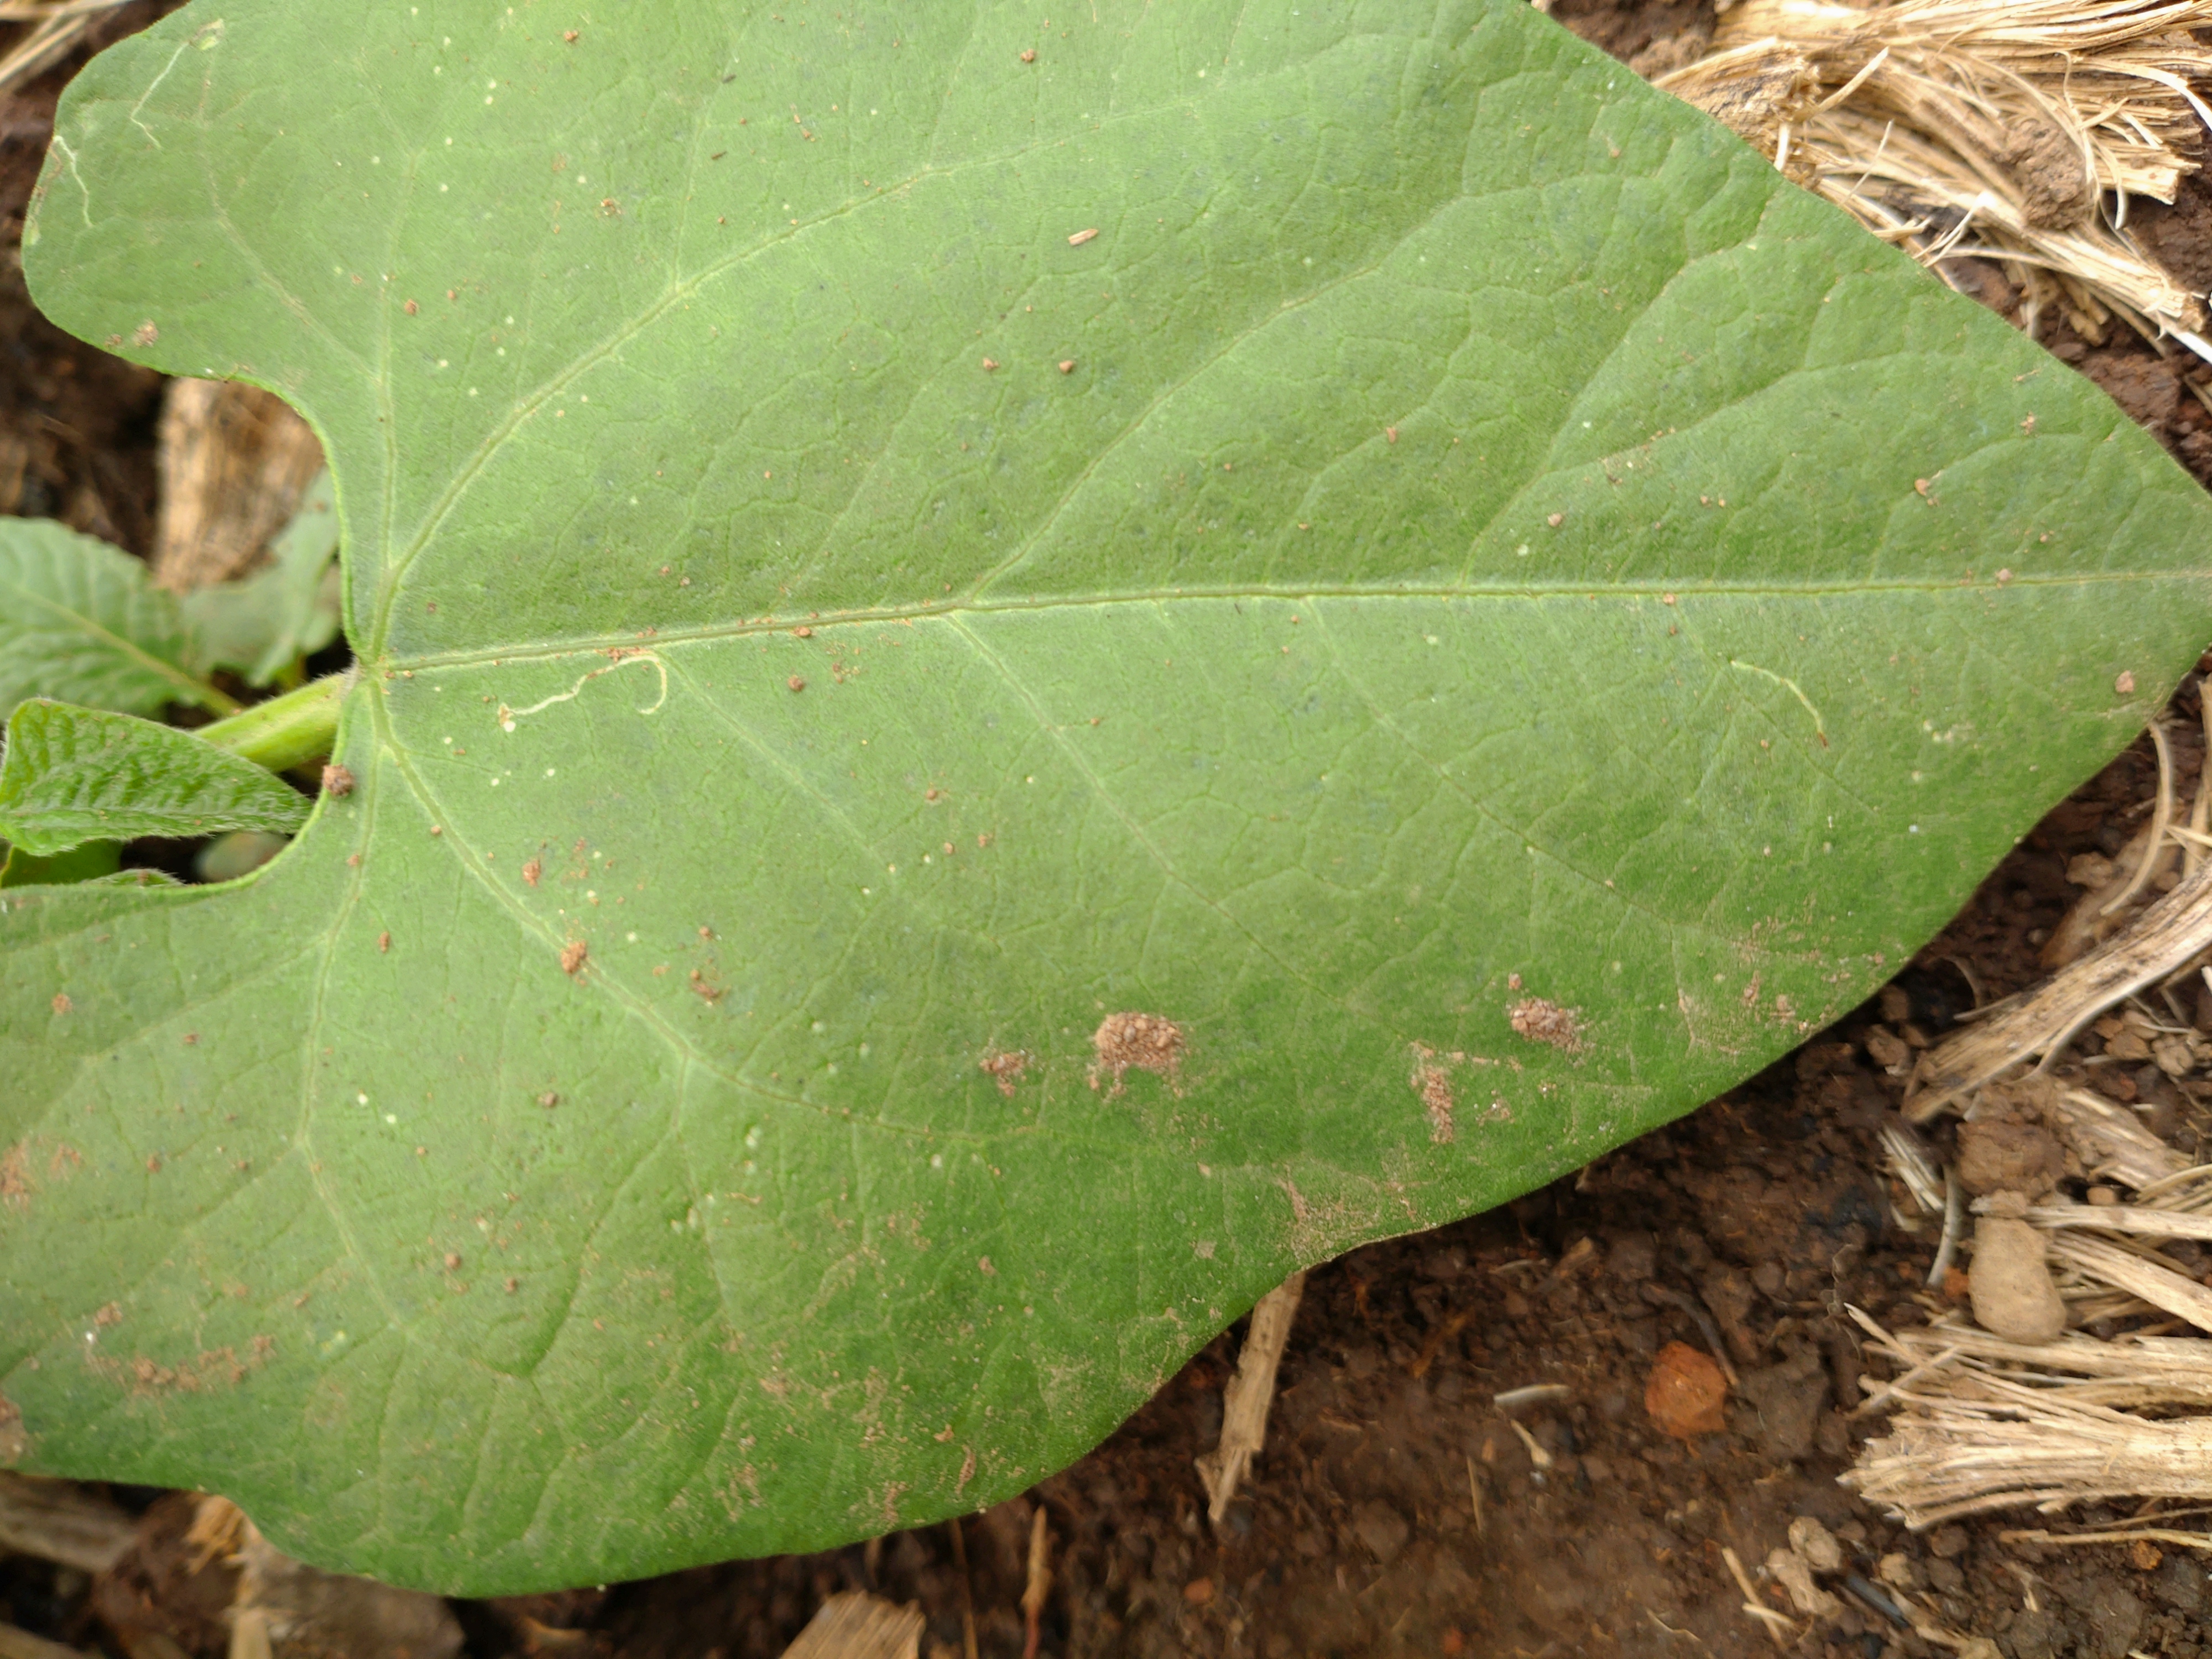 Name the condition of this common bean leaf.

healthy
